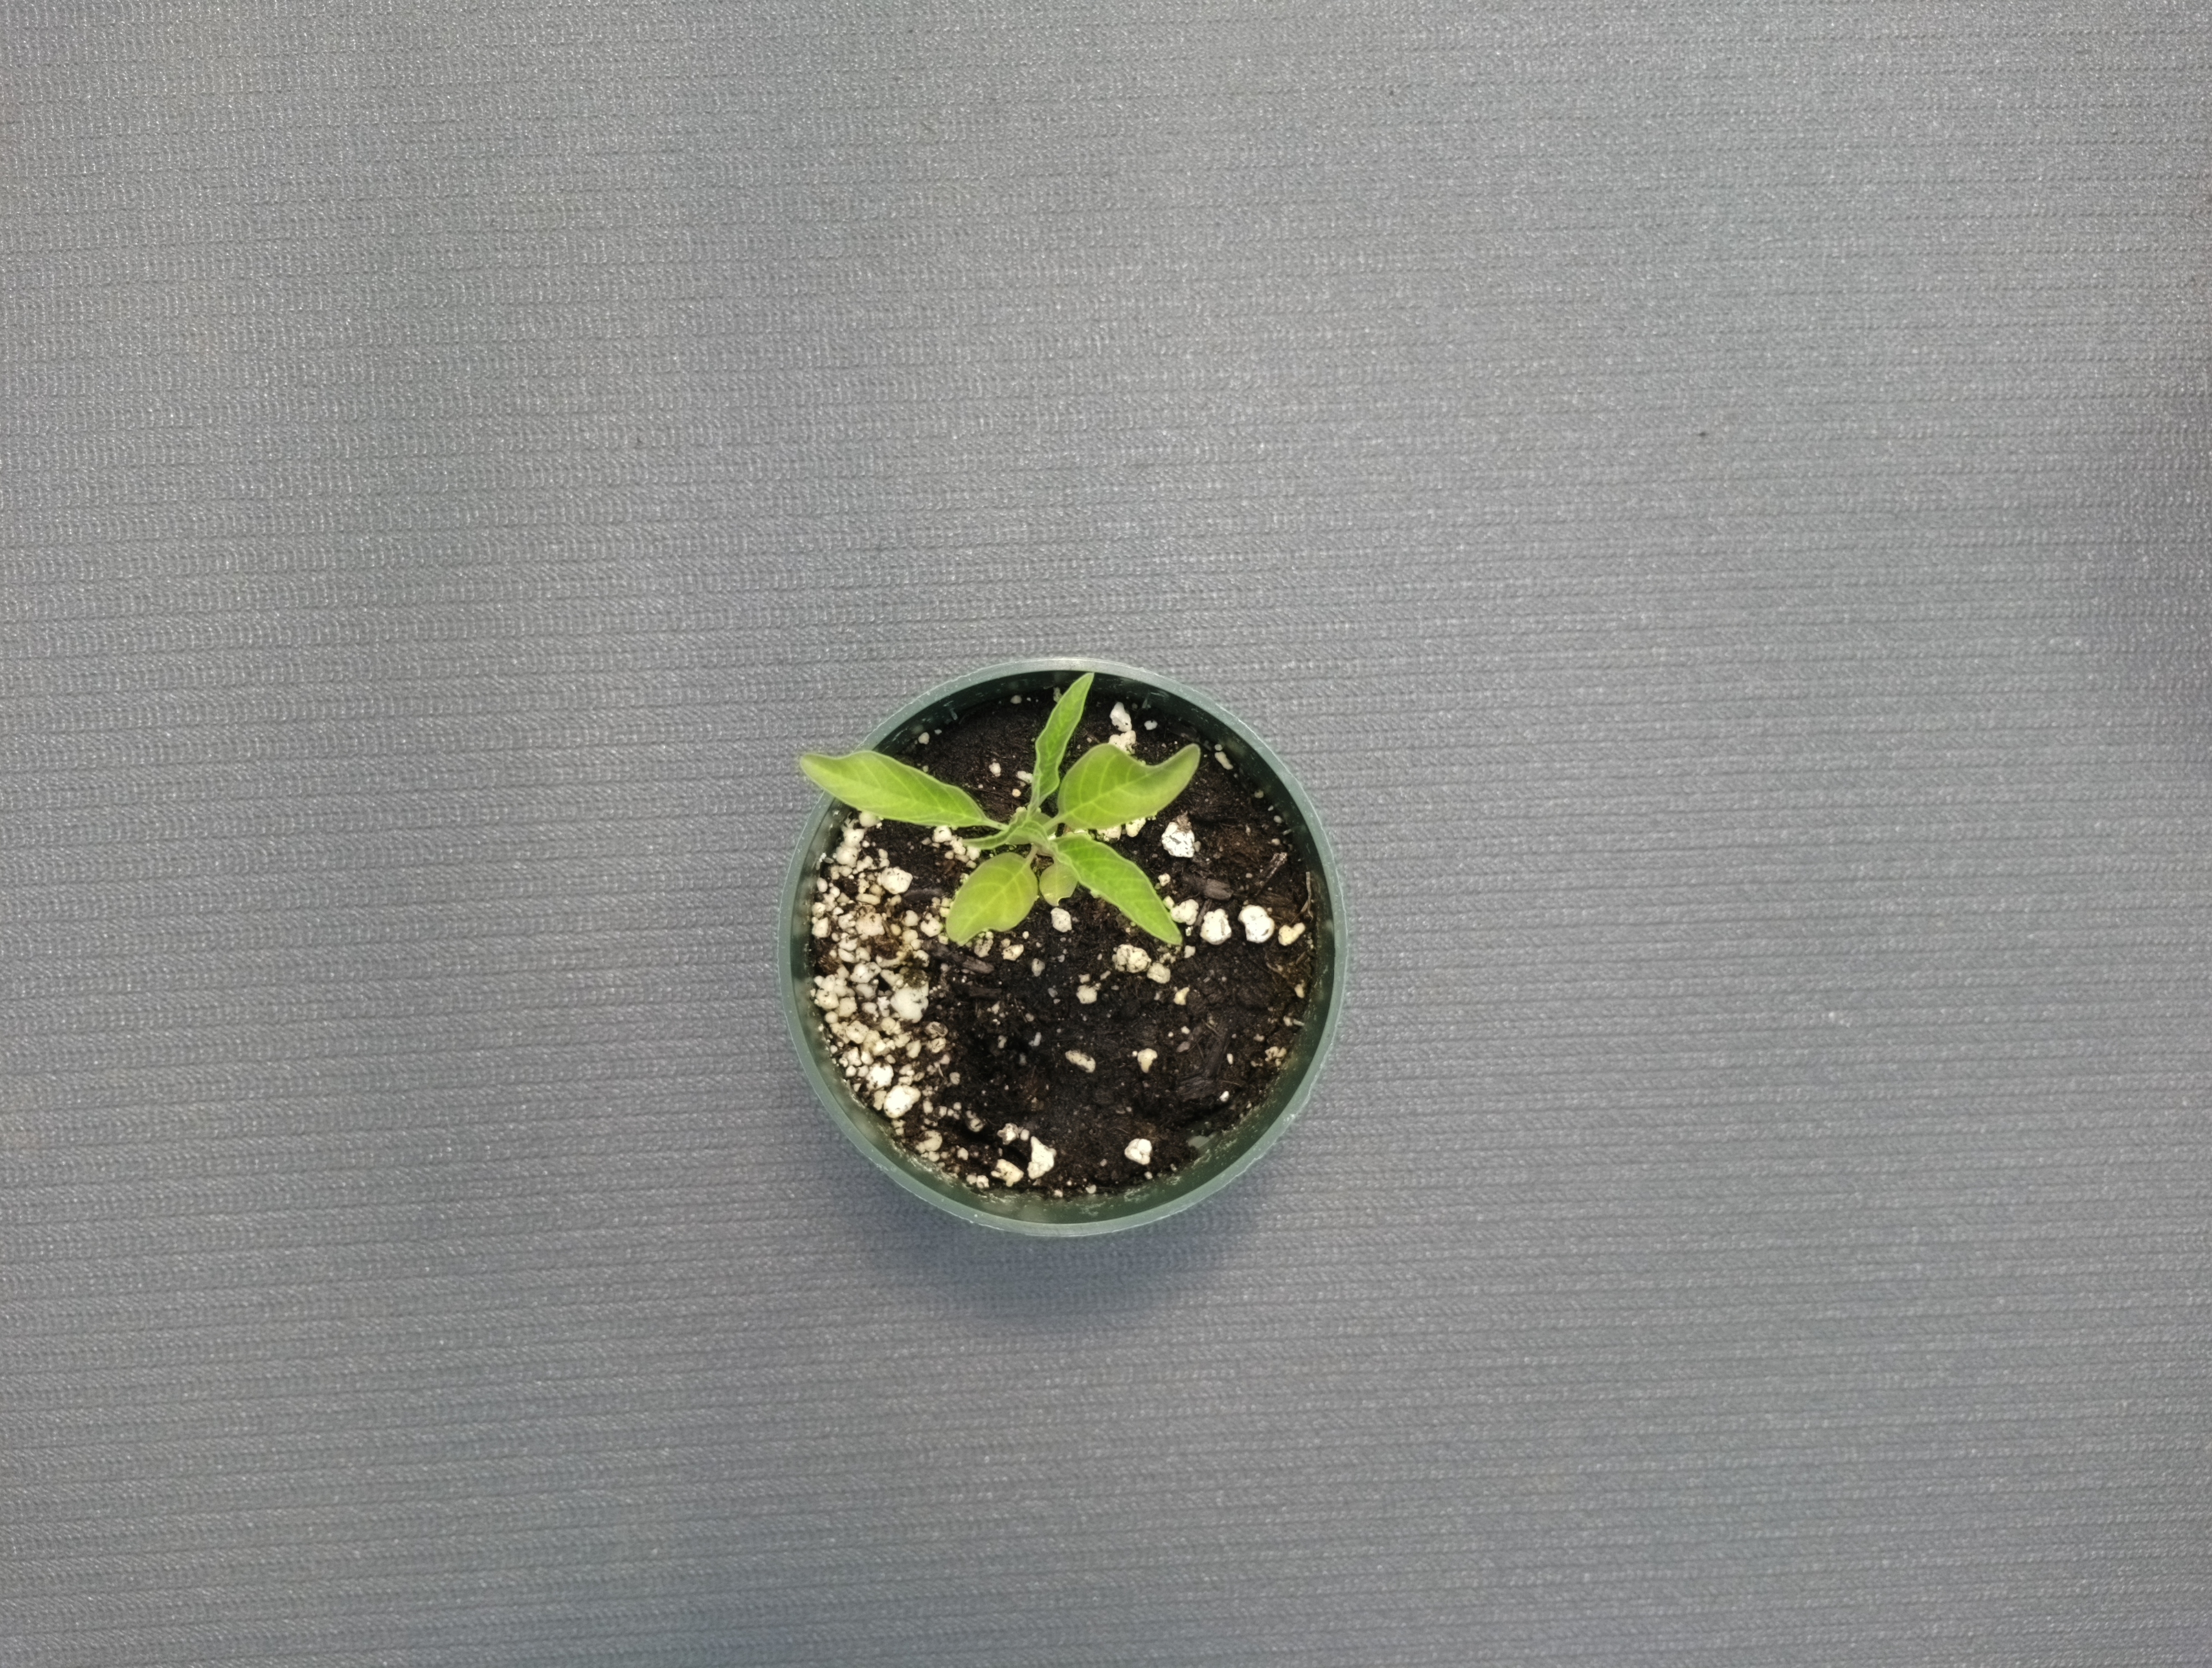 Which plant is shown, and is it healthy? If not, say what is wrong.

waterhemp, healthy untreated
